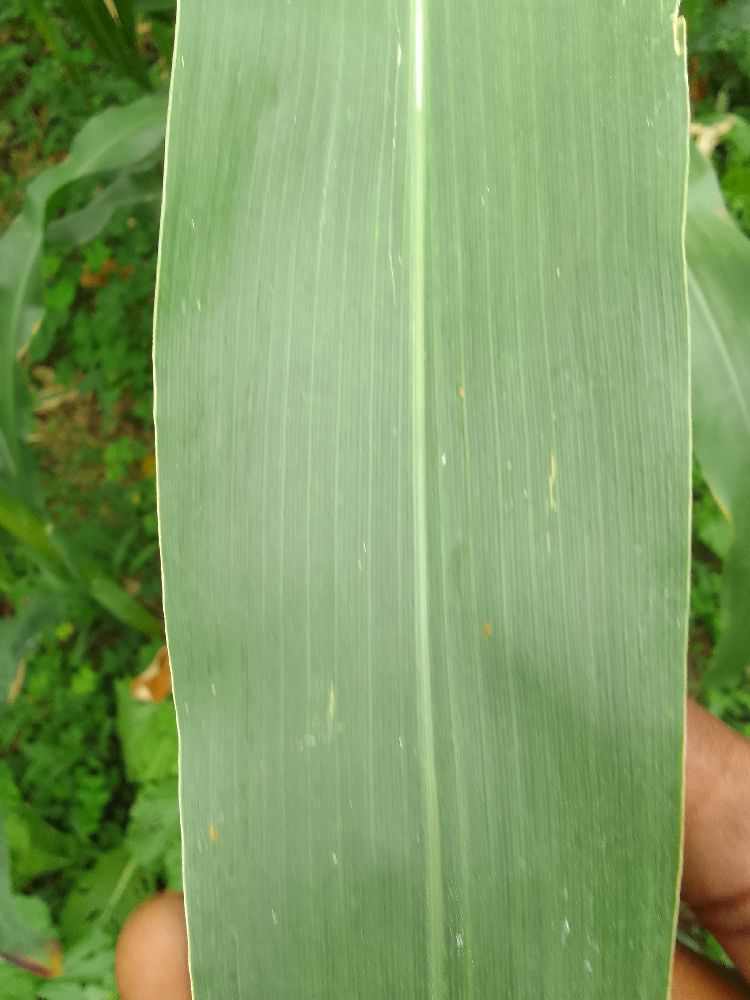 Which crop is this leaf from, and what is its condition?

maize, healthy
